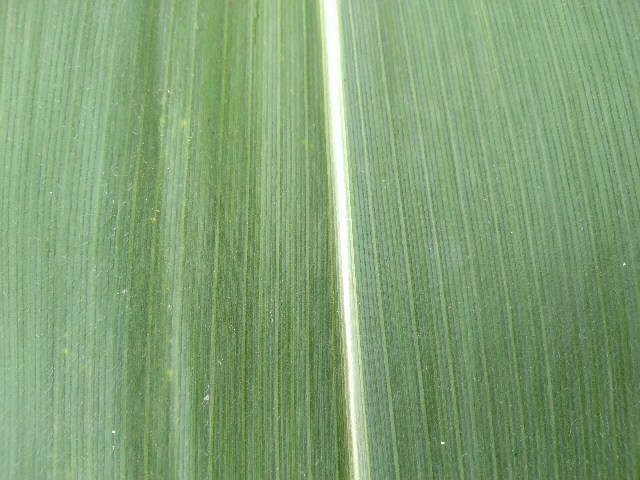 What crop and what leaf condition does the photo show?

maize, healthy
